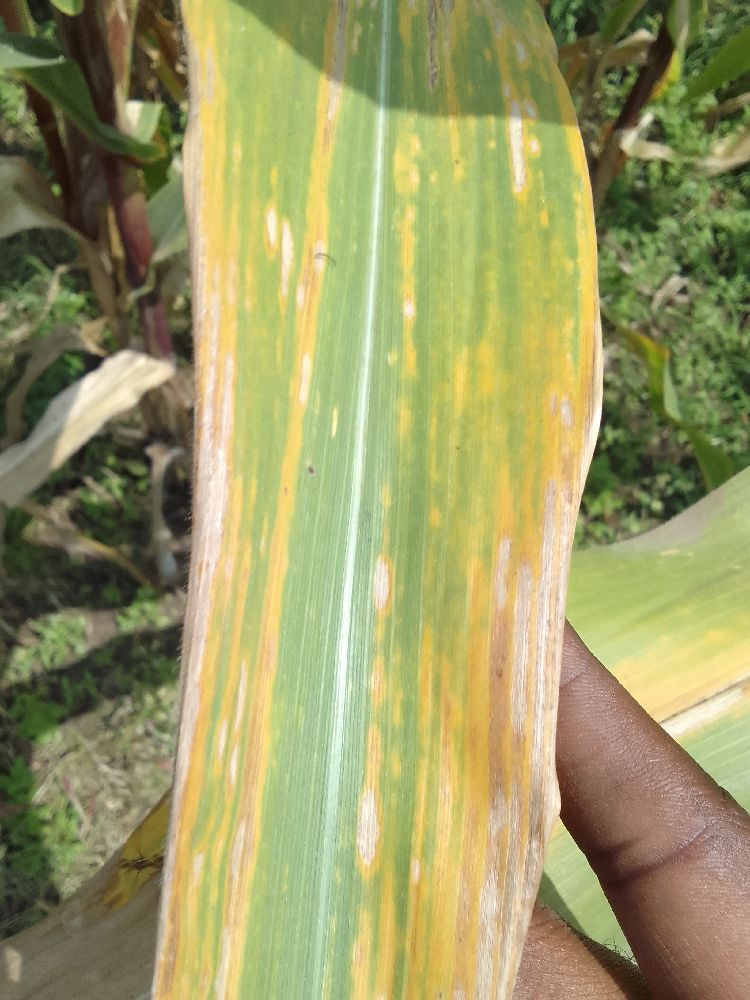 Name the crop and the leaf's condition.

maize, maize lethal necrosis
